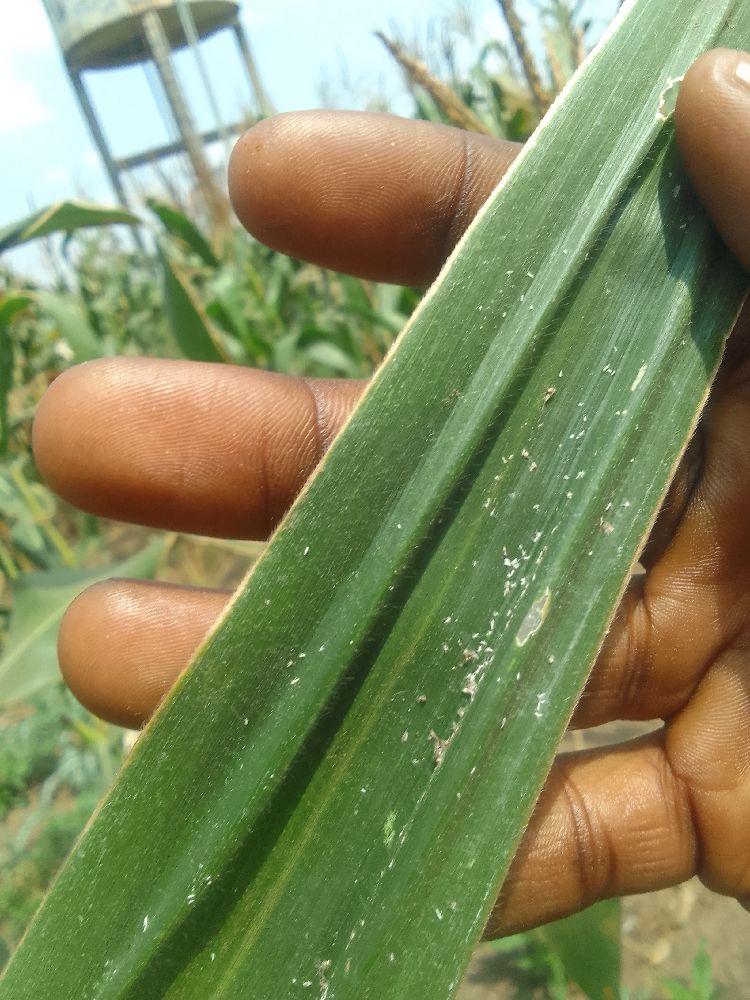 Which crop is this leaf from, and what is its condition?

maize, healthy
